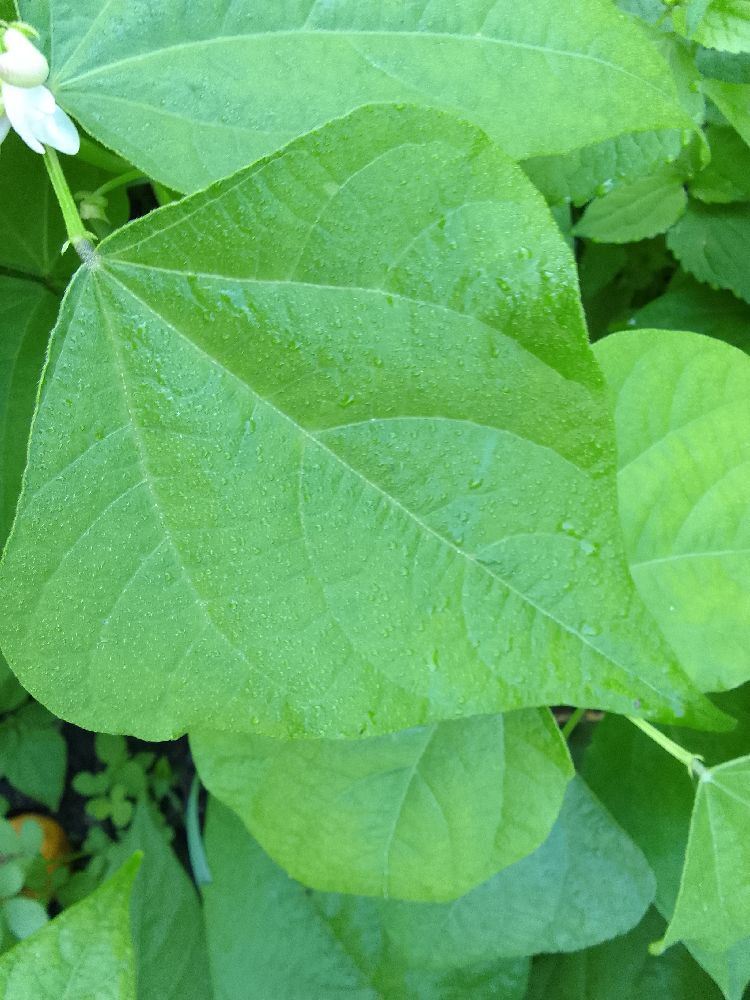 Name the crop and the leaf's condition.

common bean, healthy
